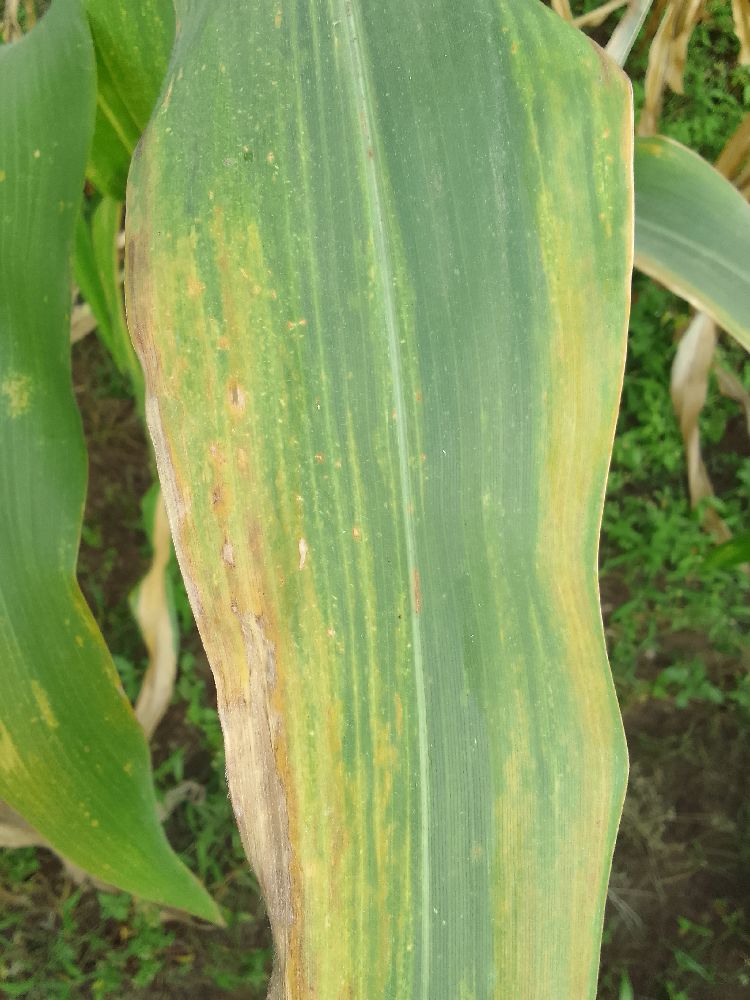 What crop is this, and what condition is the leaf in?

maize, maize lethal necrosis
